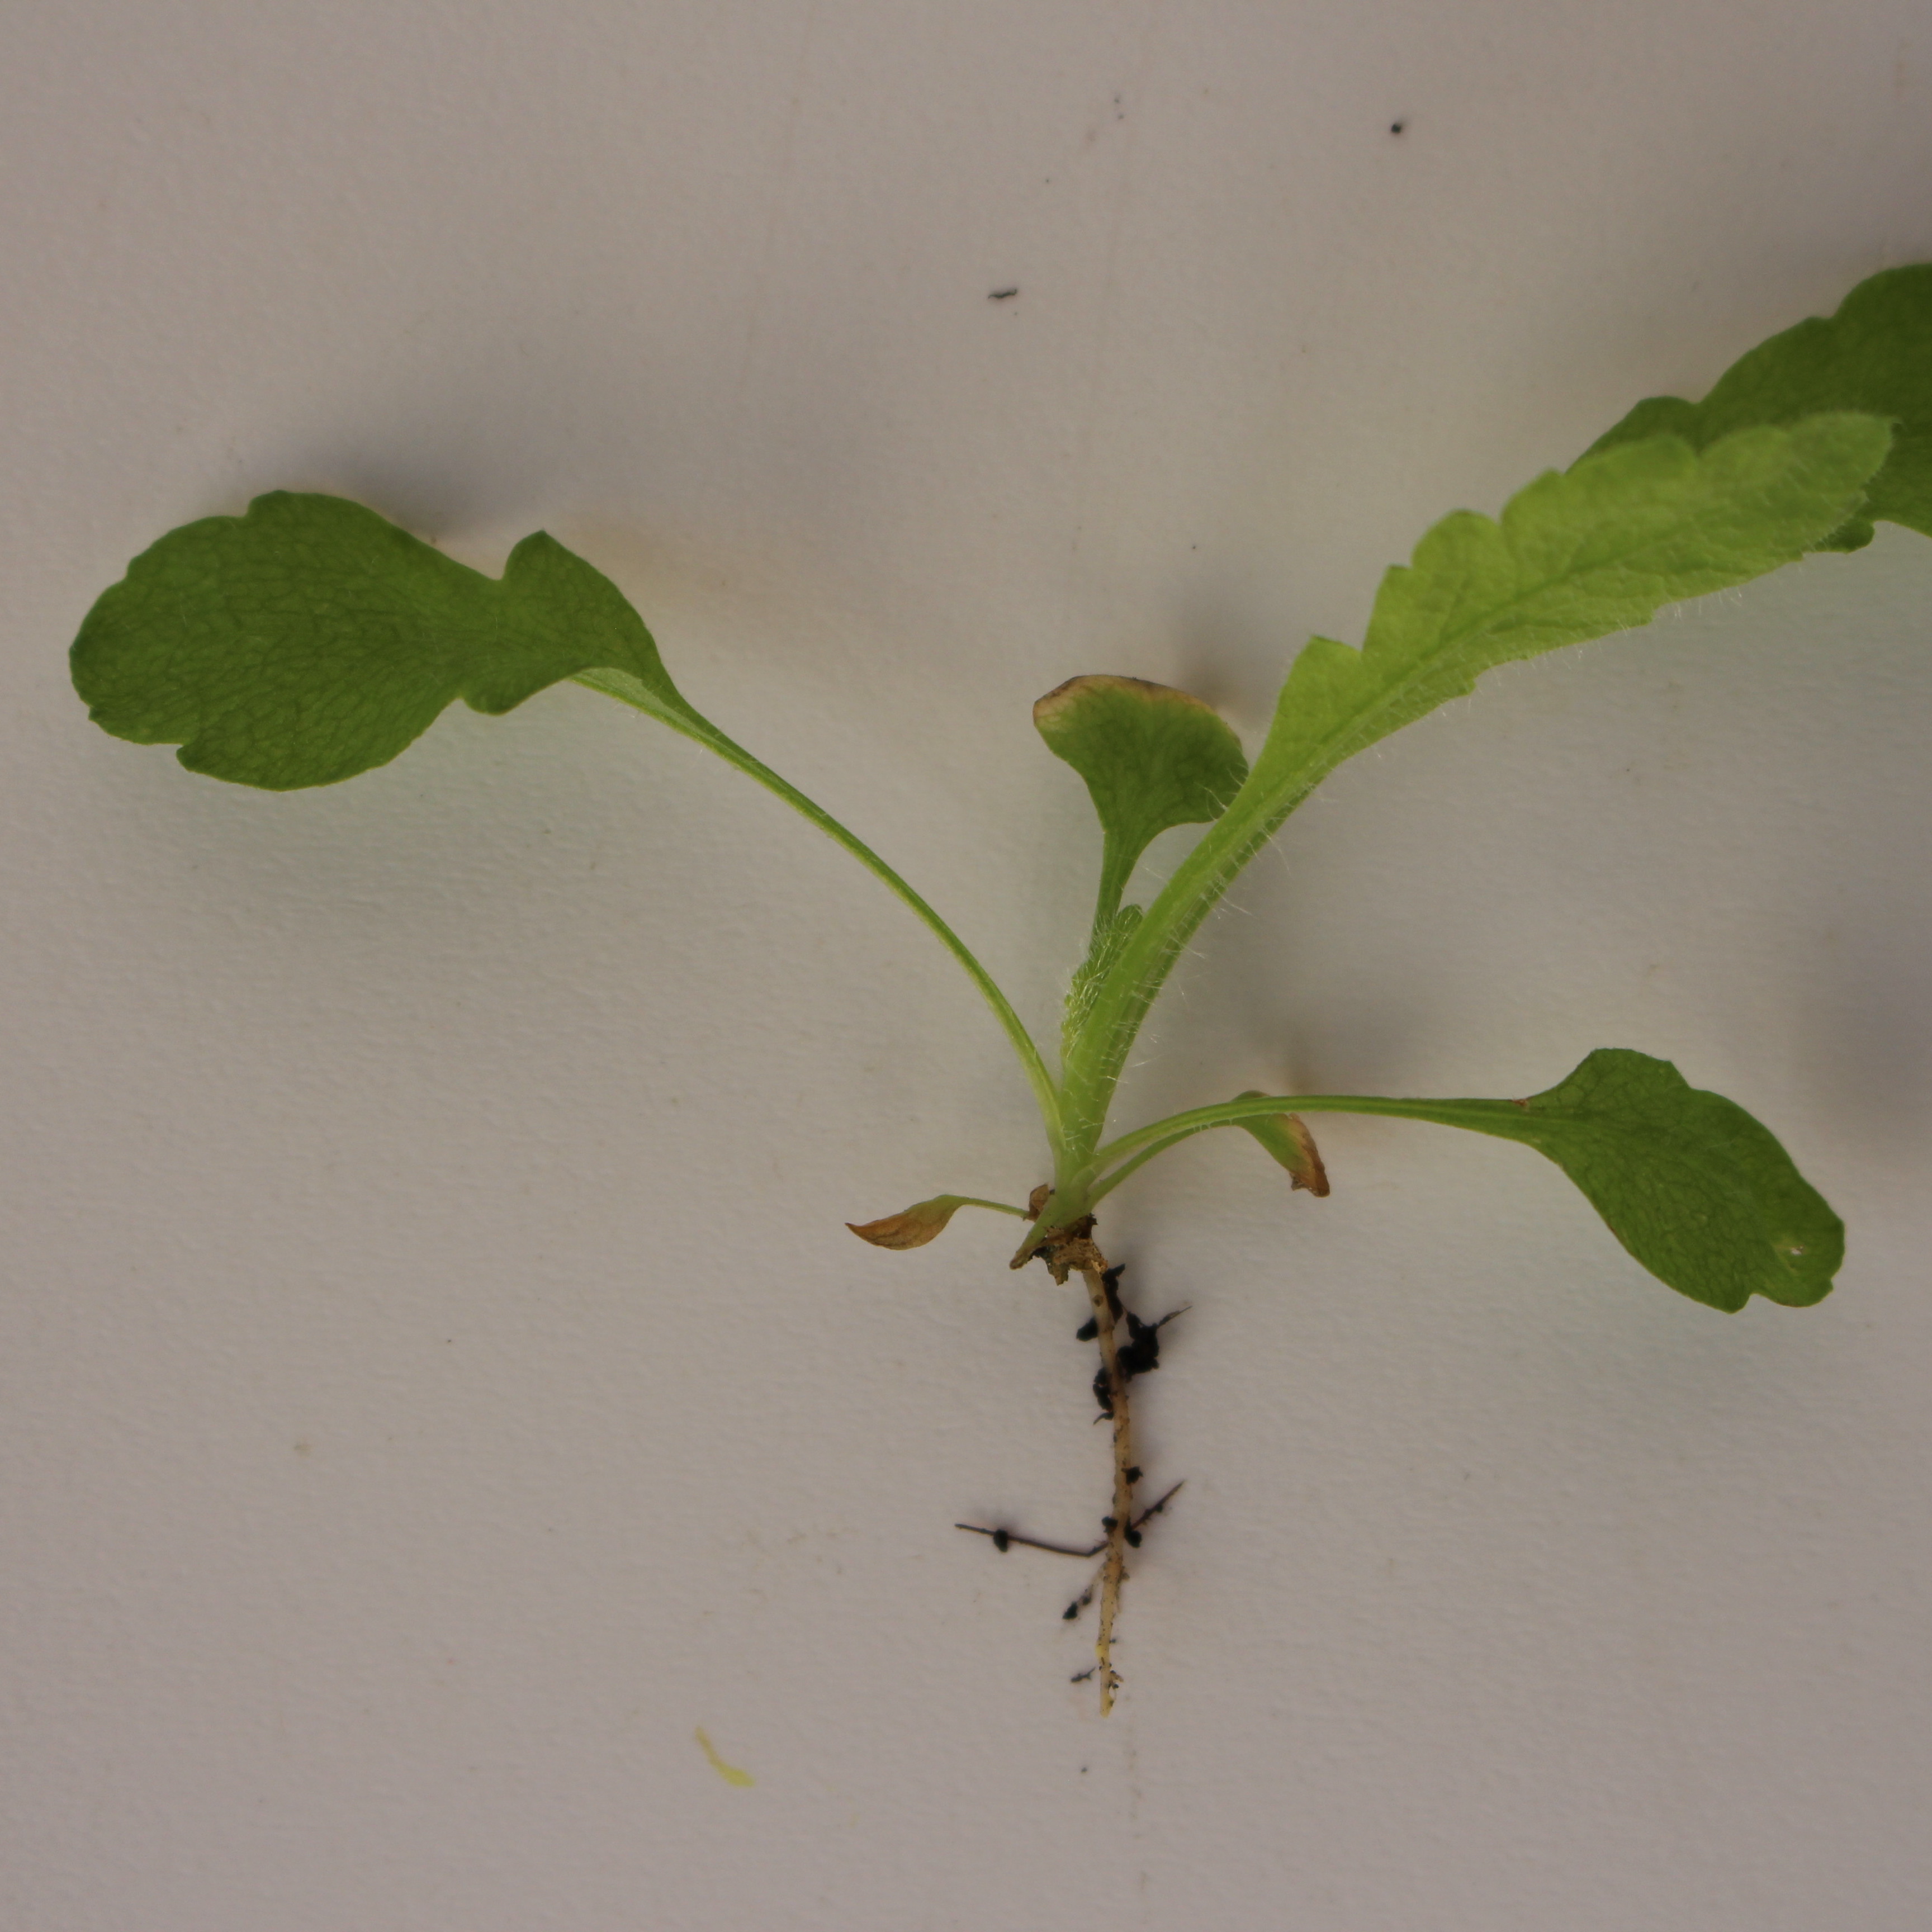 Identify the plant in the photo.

Papaver rhoeas
